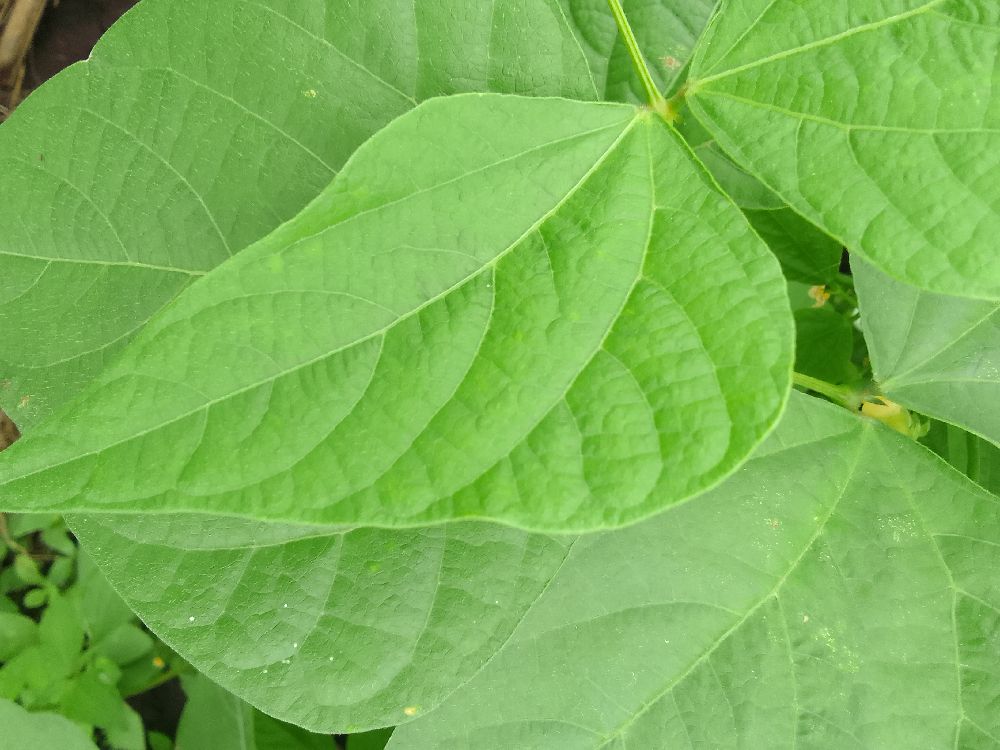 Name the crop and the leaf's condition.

common bean, healthy
